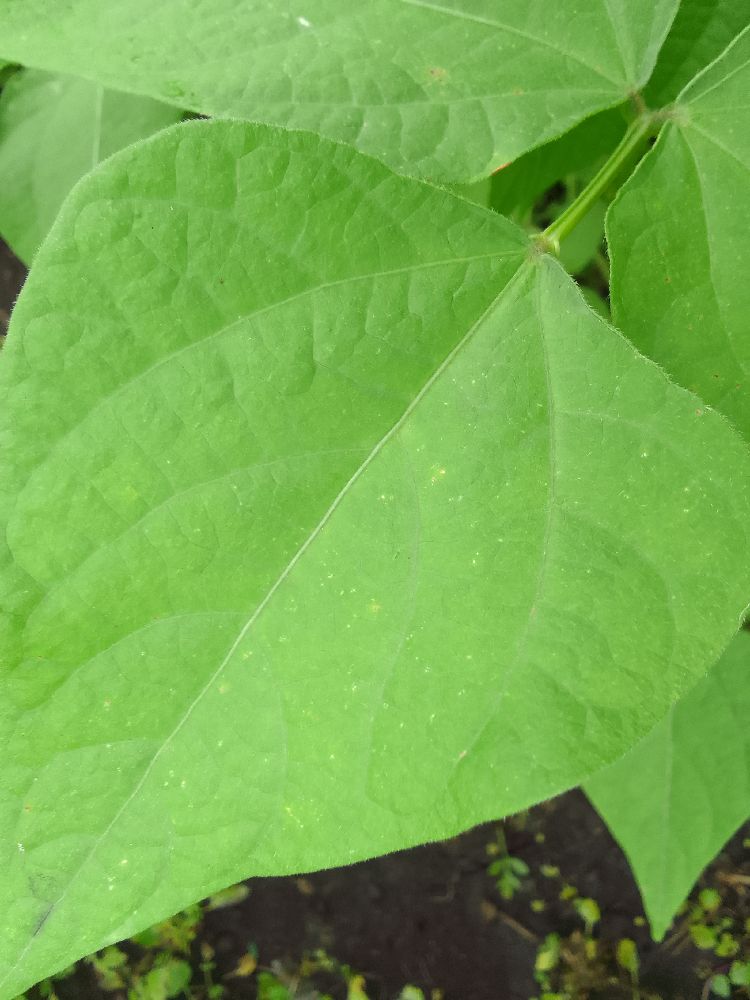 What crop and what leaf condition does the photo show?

common bean, healthy
